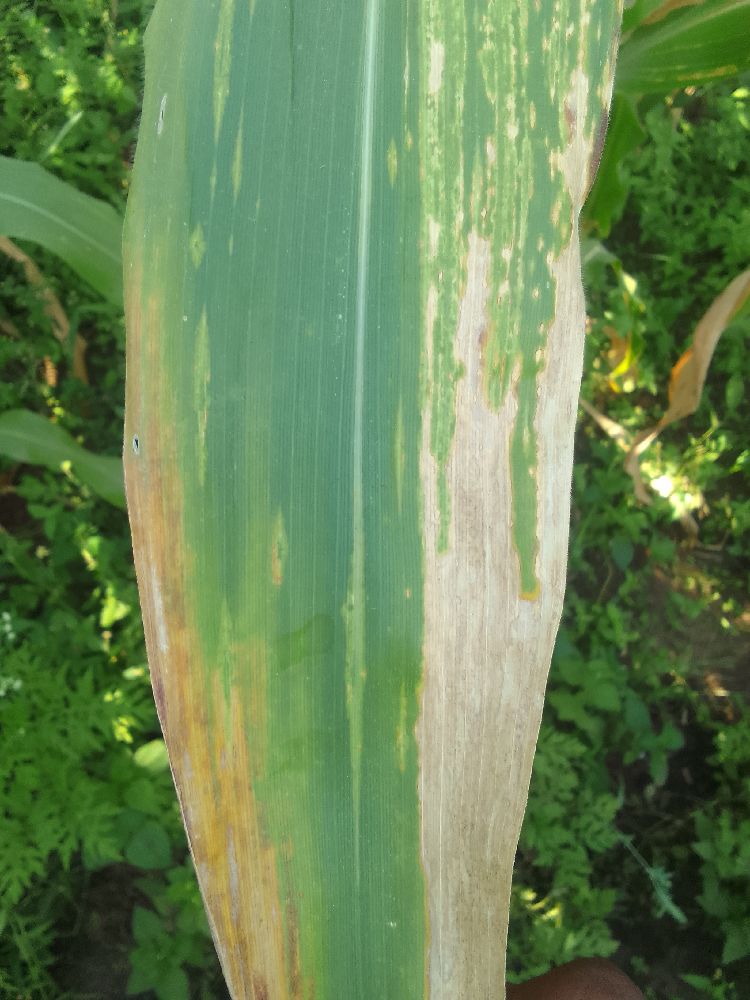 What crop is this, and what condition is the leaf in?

maize, maize lethal necrosis
